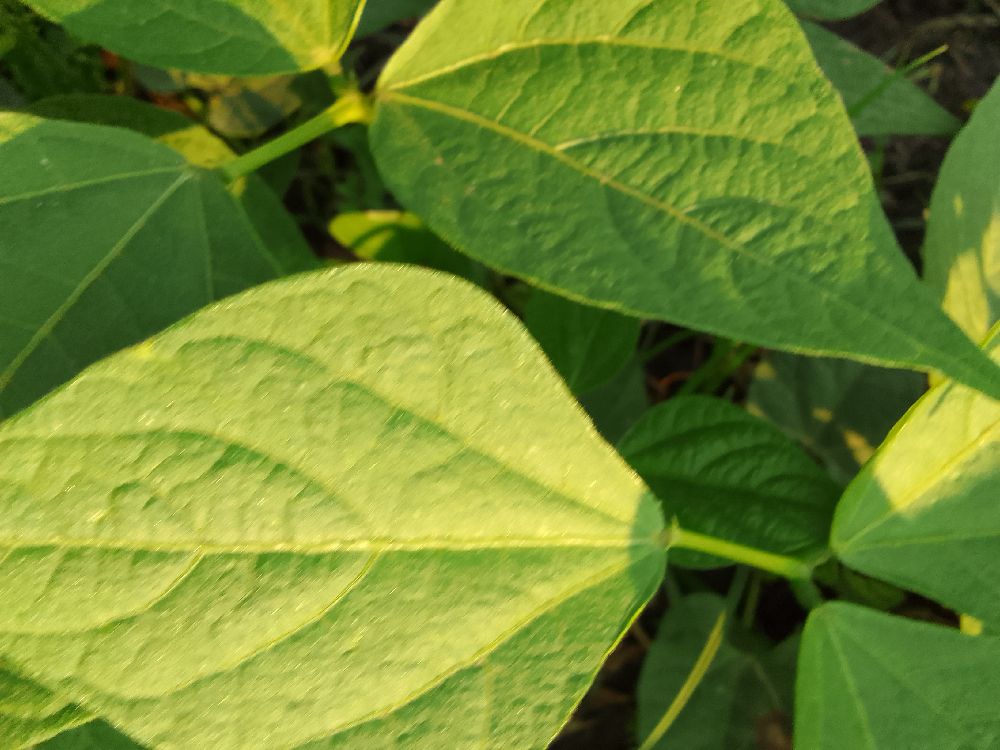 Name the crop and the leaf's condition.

common bean, healthy
